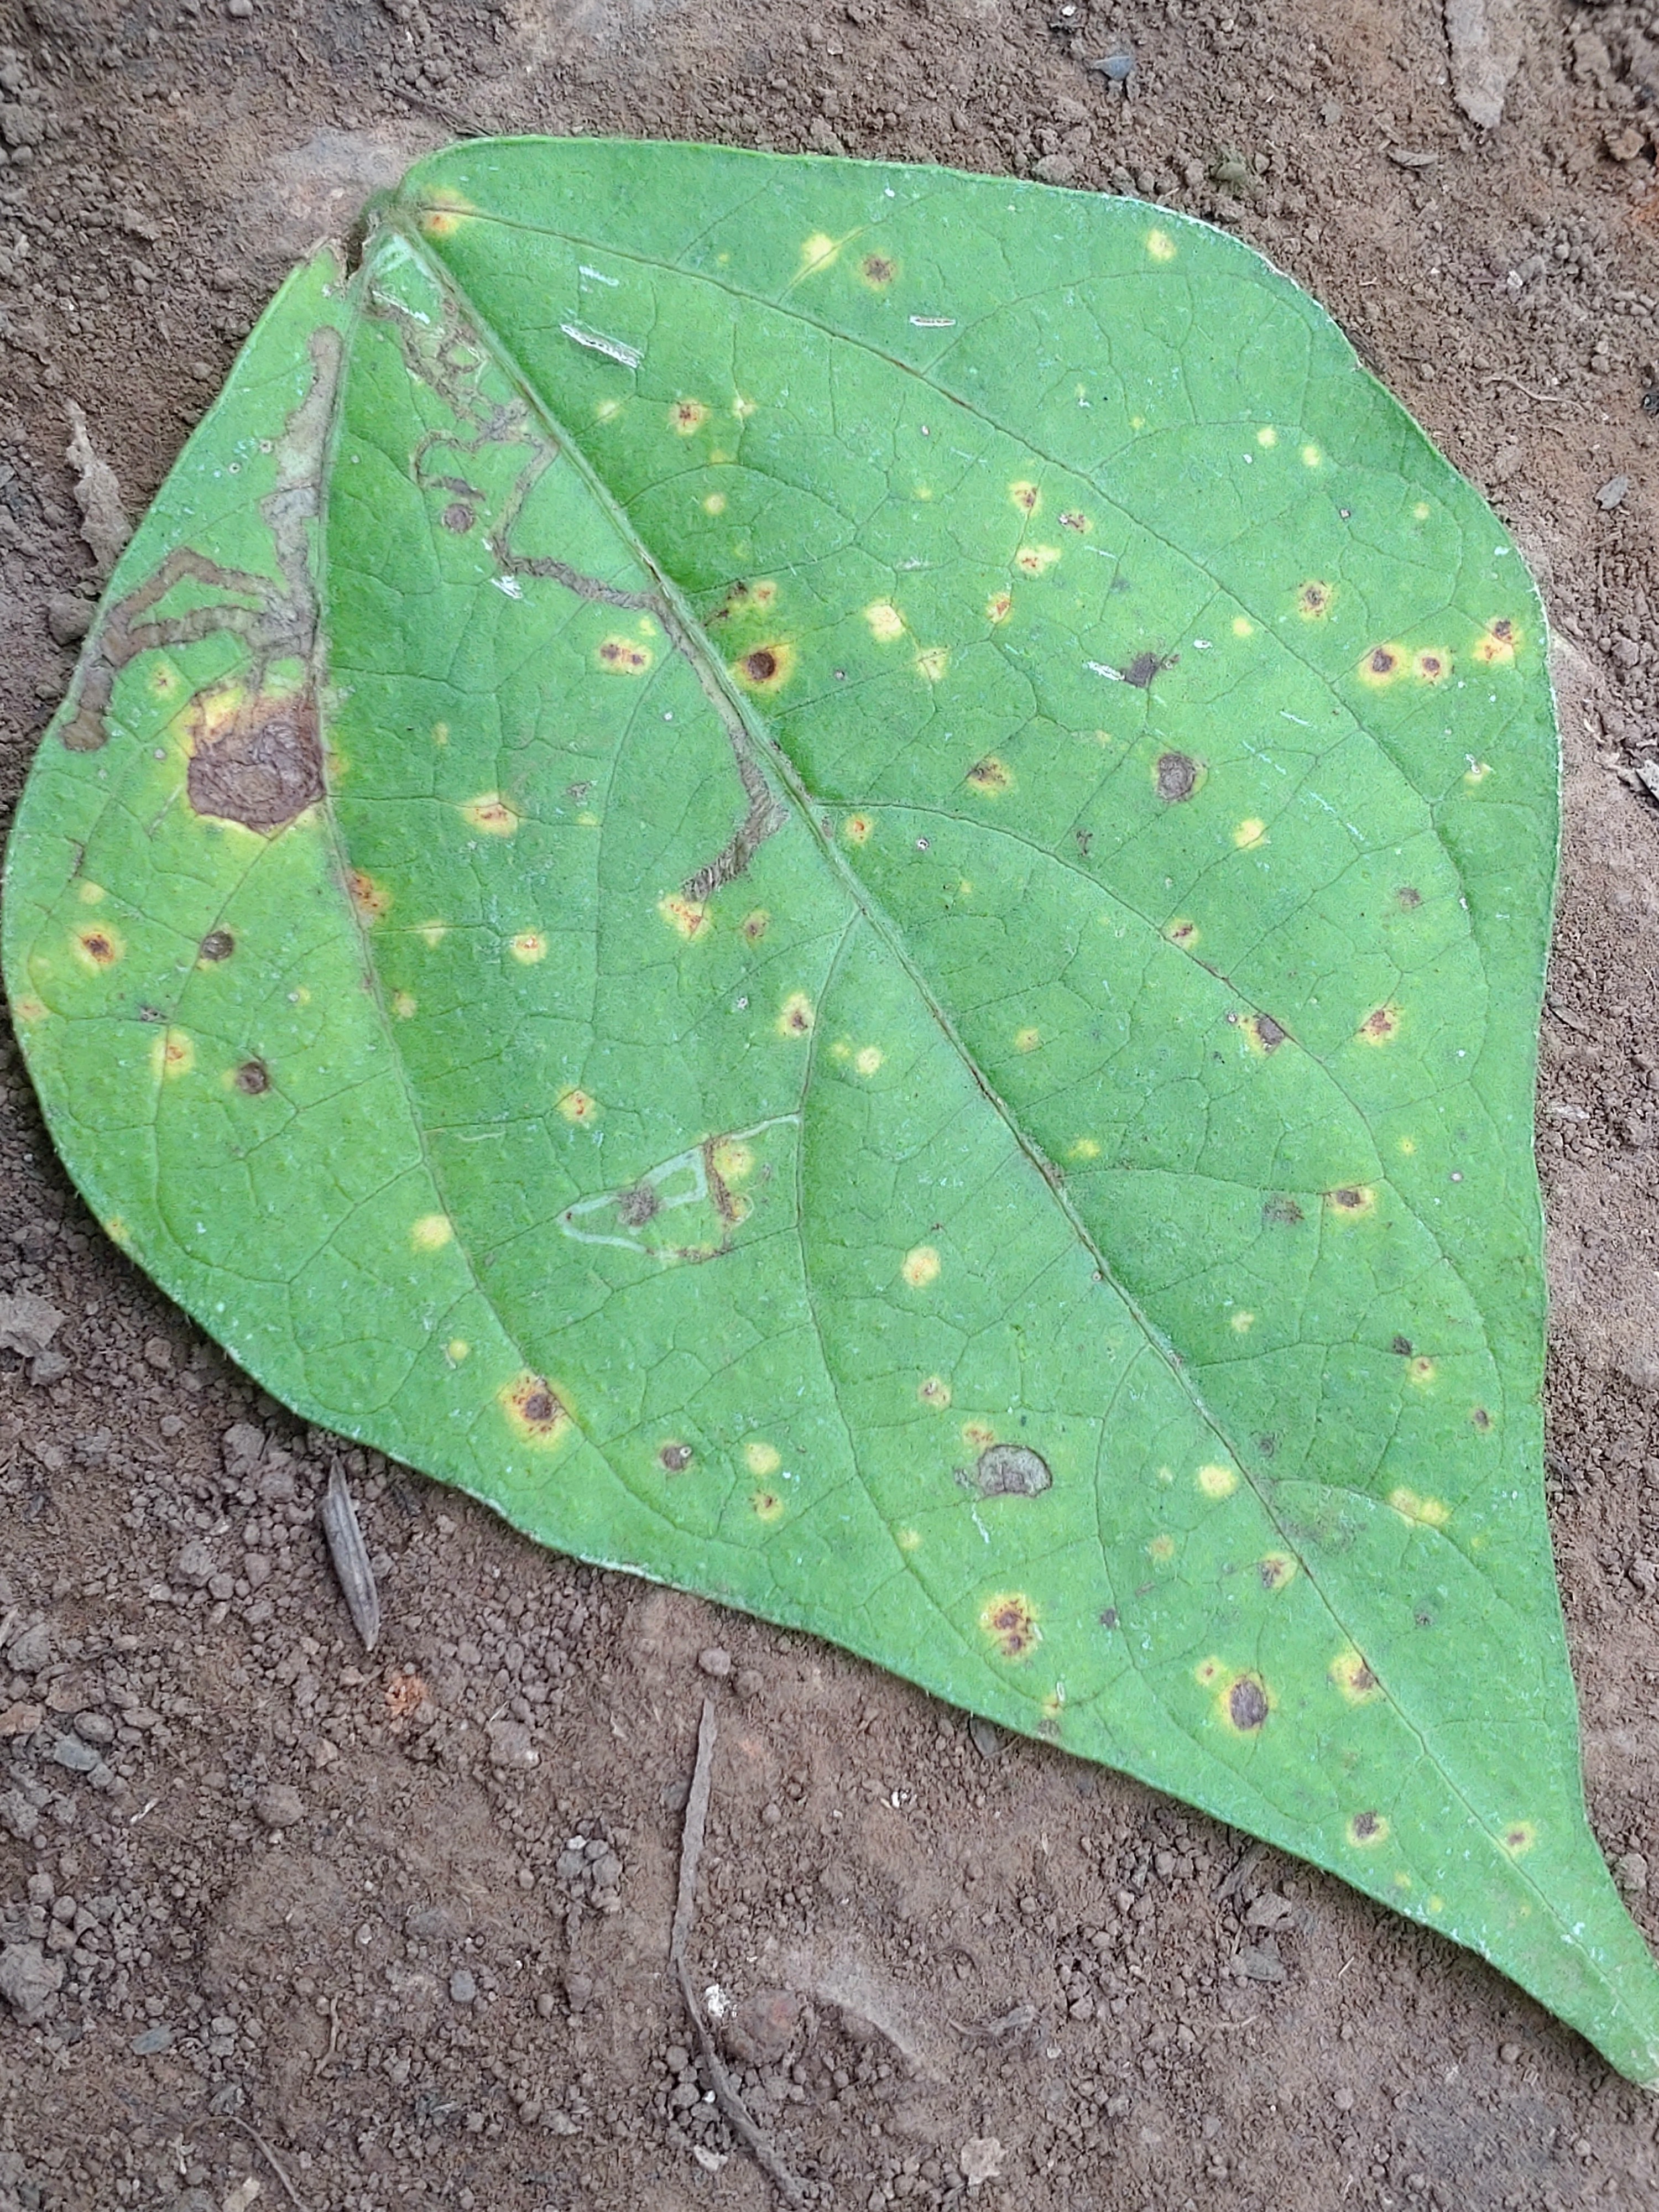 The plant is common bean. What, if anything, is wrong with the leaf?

rust
